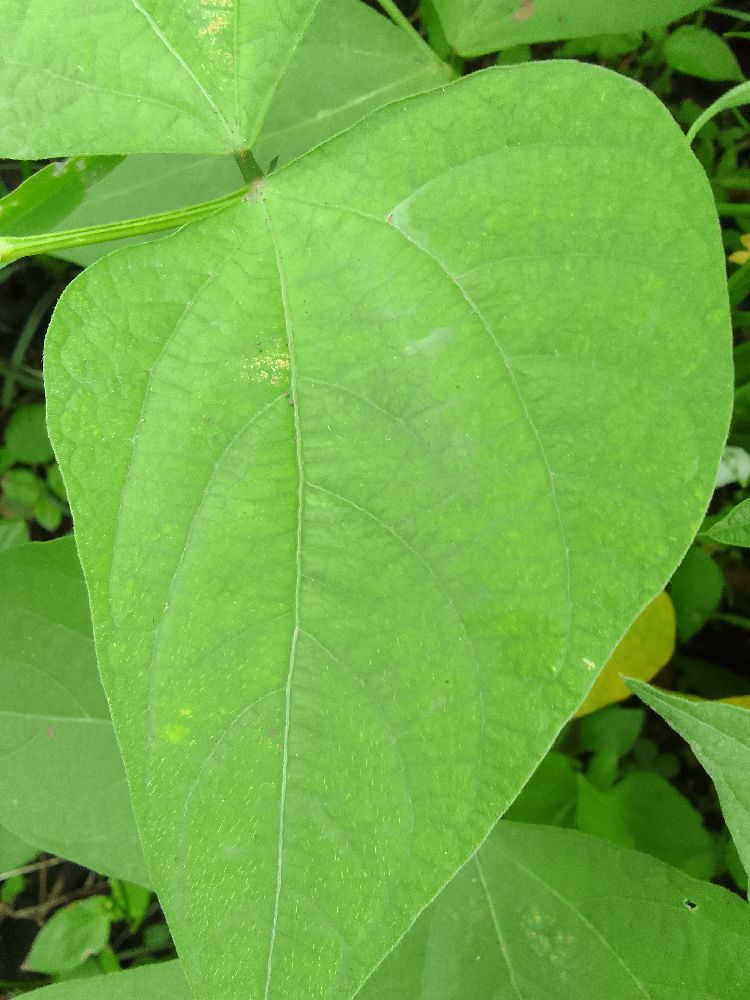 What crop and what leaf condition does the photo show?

common bean, healthy
